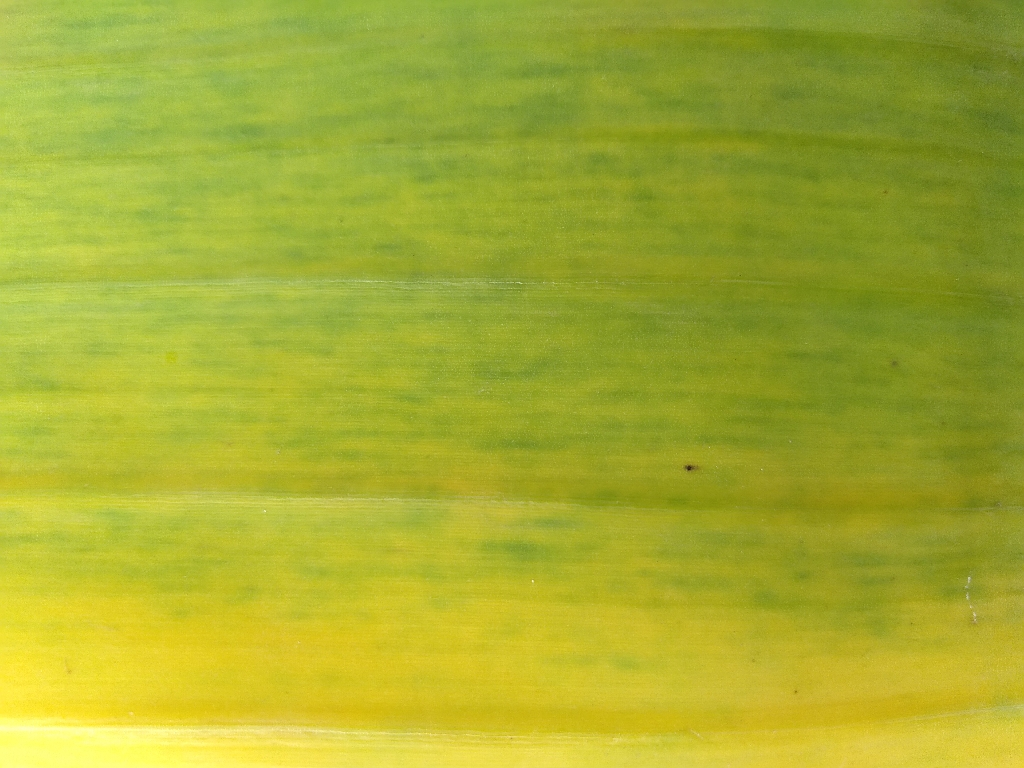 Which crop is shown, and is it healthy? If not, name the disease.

banana, fusarium wilt race 1
